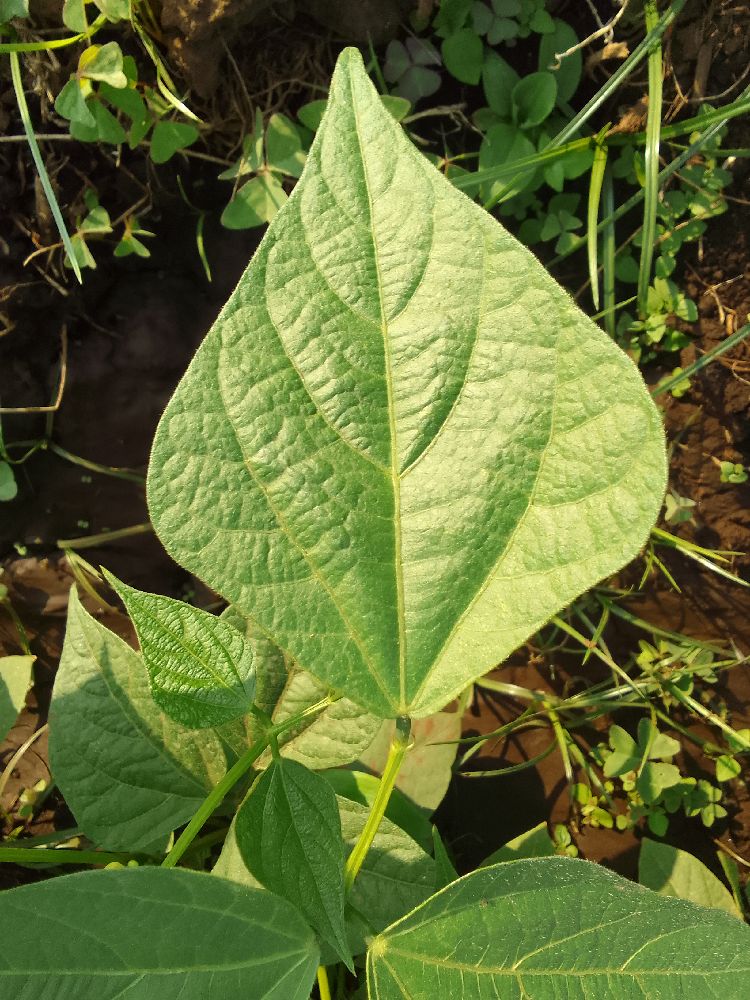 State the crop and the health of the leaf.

common bean, healthy
